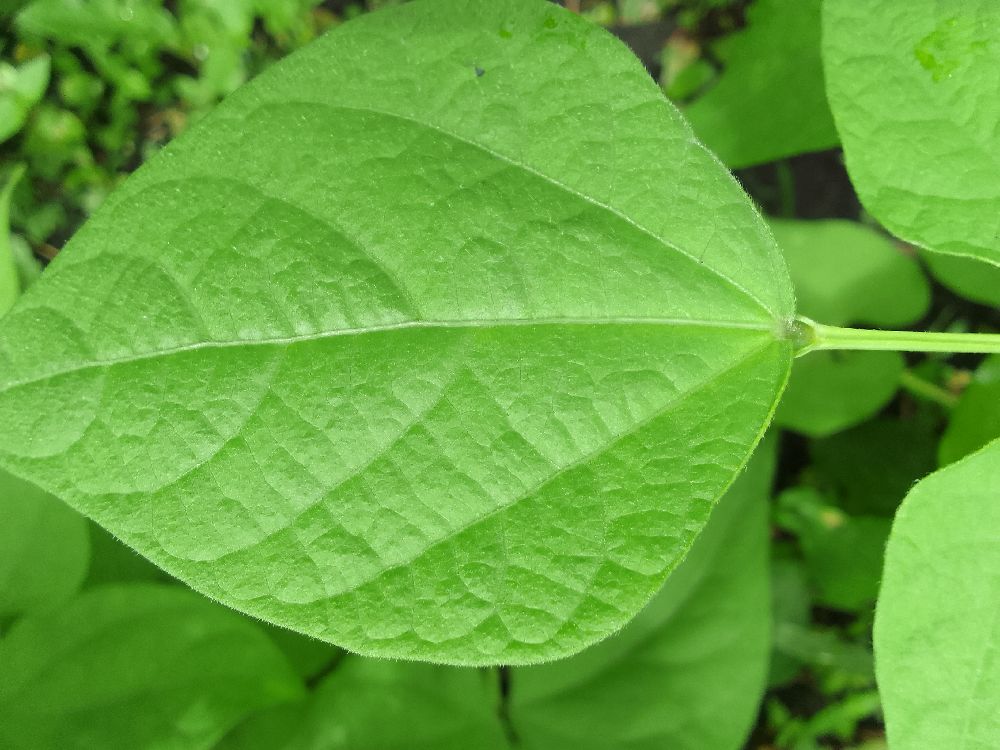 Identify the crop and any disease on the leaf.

common bean, healthy
